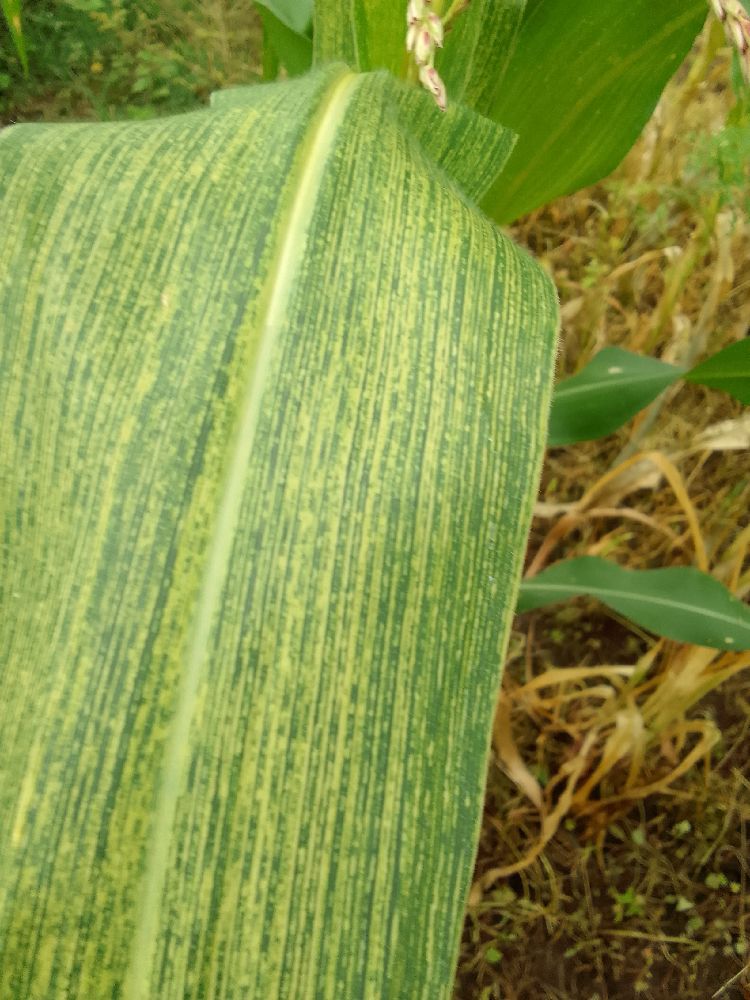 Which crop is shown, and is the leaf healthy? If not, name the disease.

maize, maize streak virus
